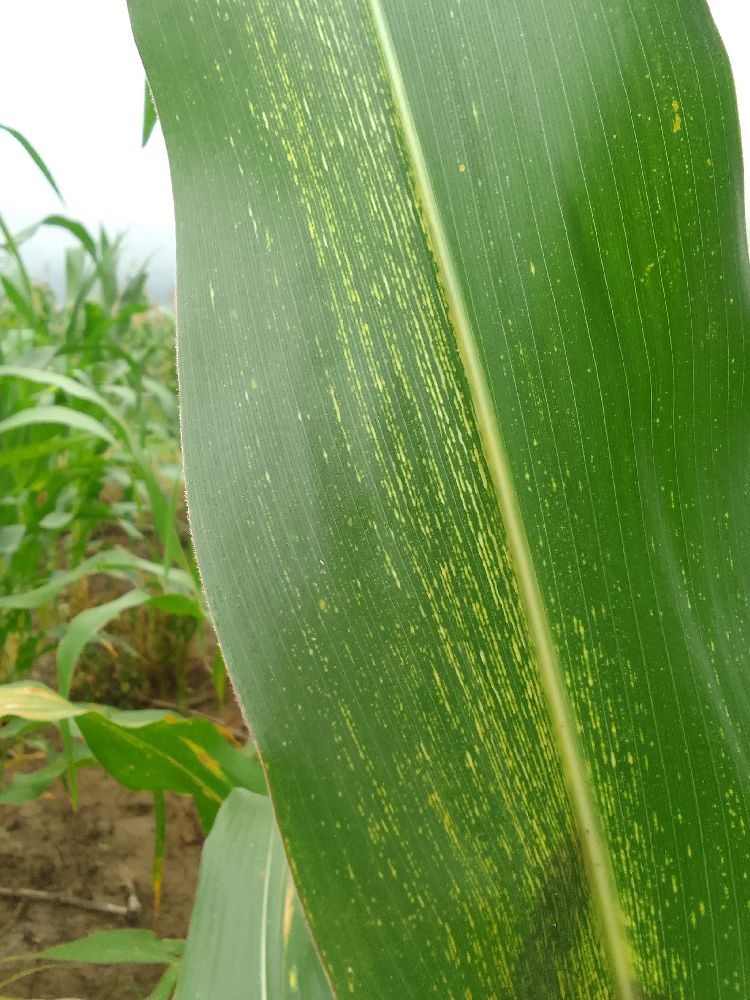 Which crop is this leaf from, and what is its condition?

maize, maize streak virus
